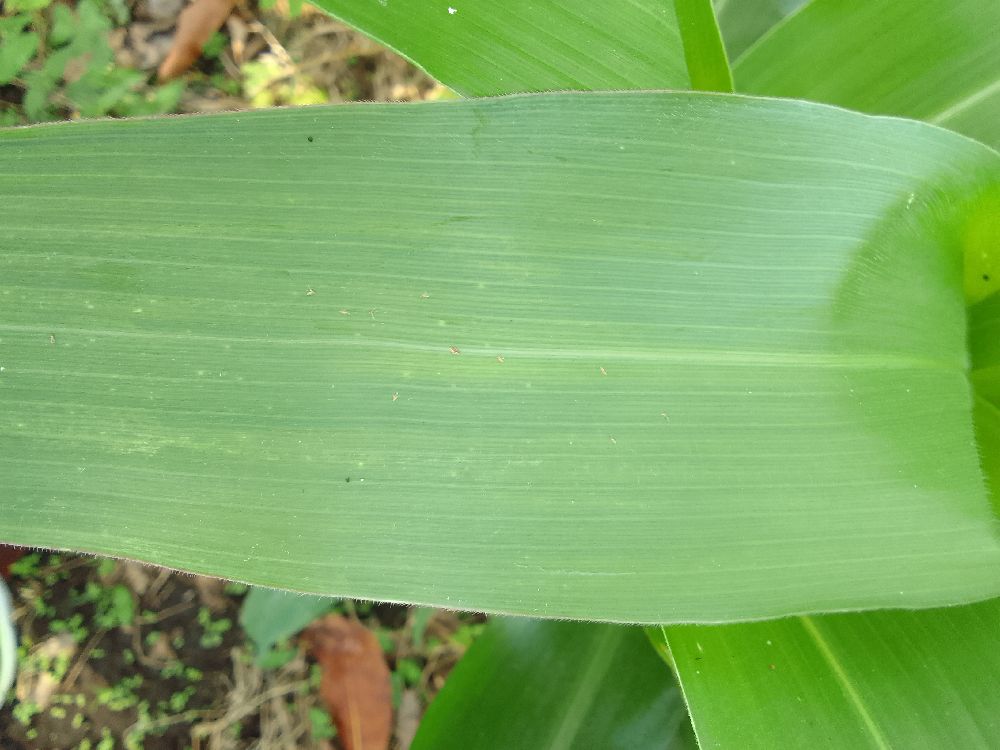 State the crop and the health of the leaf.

maize, healthy
